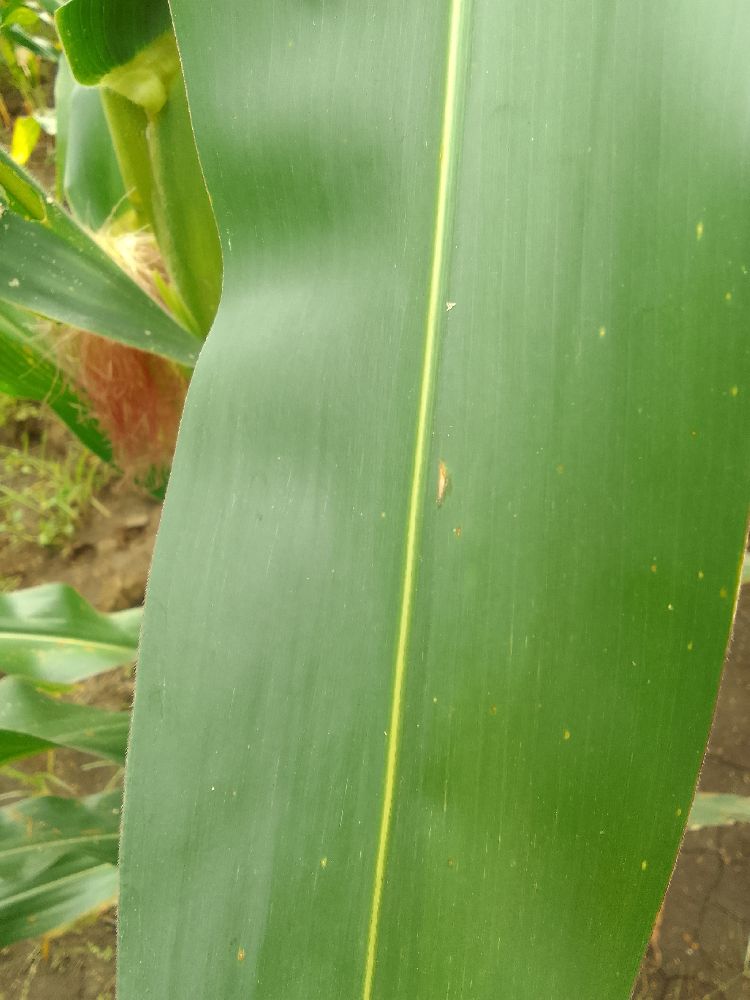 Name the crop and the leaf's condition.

maize, healthy
